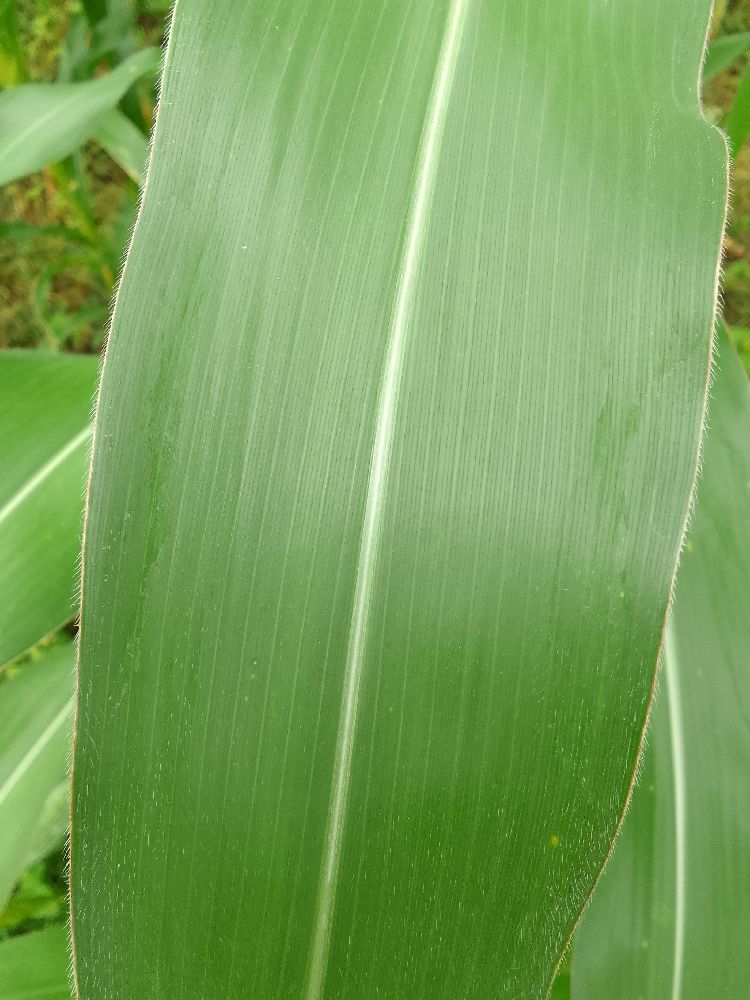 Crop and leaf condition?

maize, healthy
